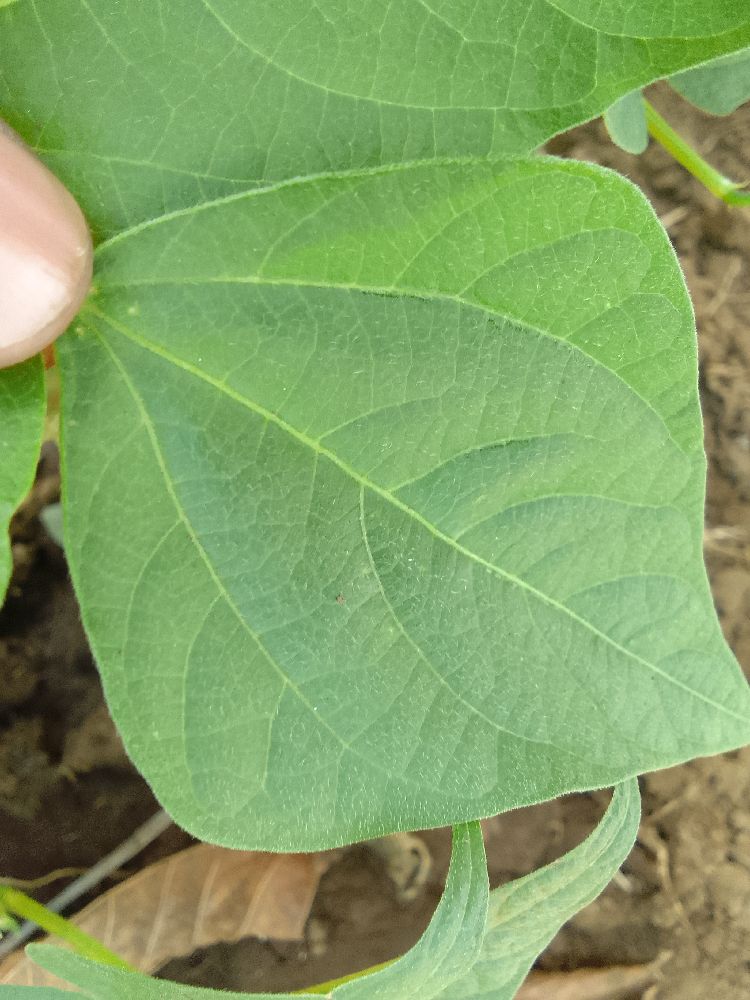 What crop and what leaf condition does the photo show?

common bean, healthy
